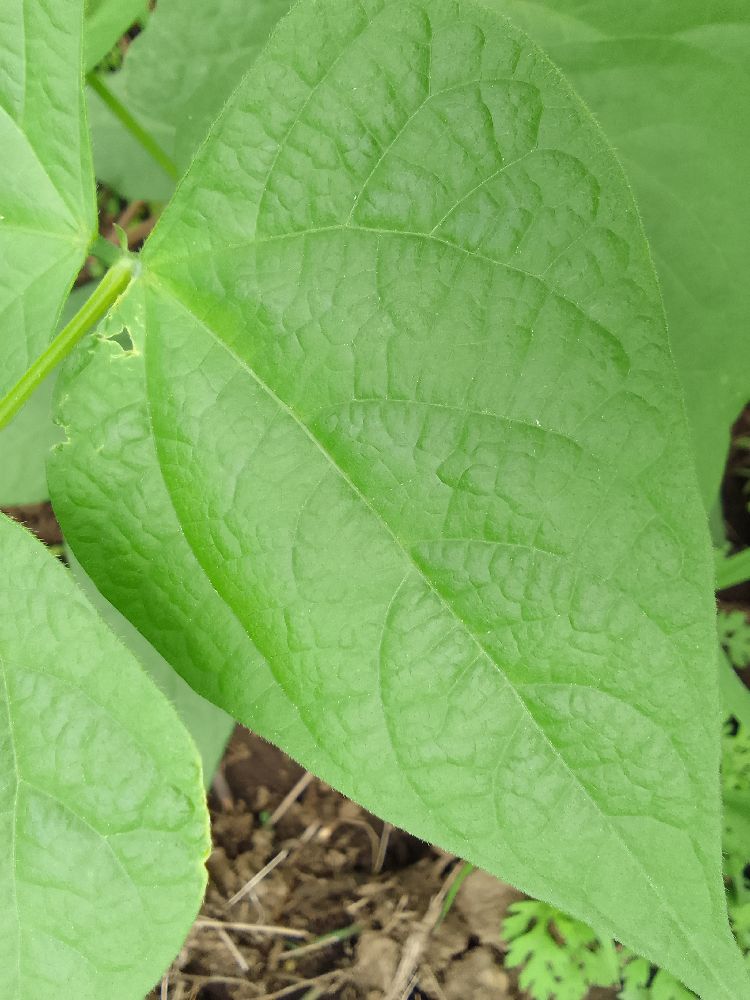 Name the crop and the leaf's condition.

common bean, healthy
